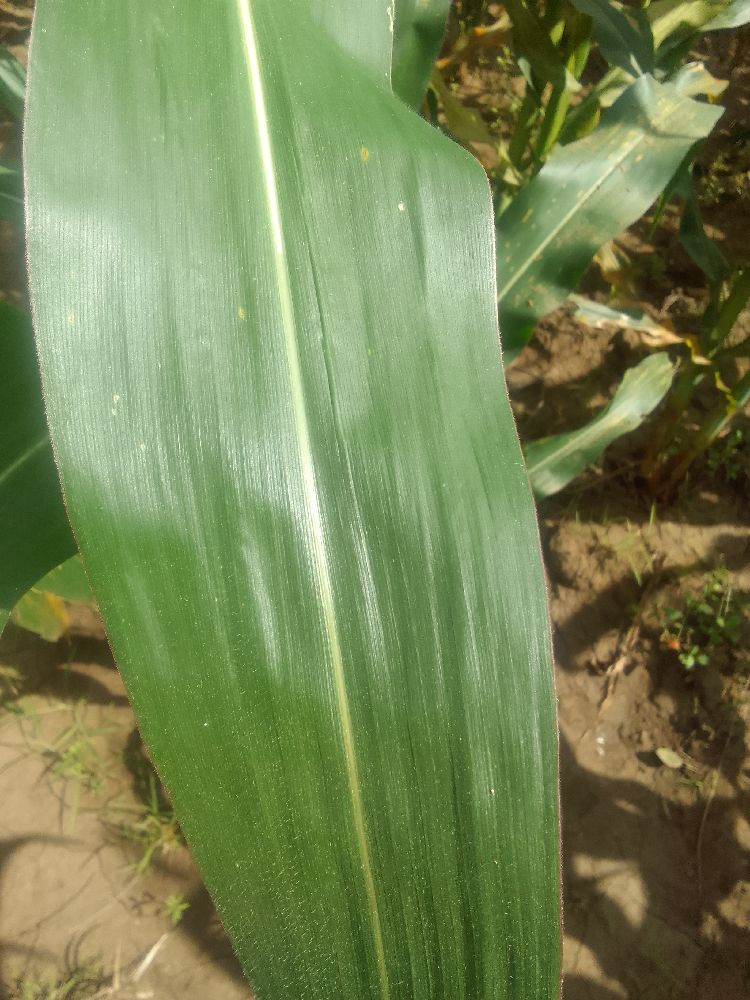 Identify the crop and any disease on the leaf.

maize, healthy
